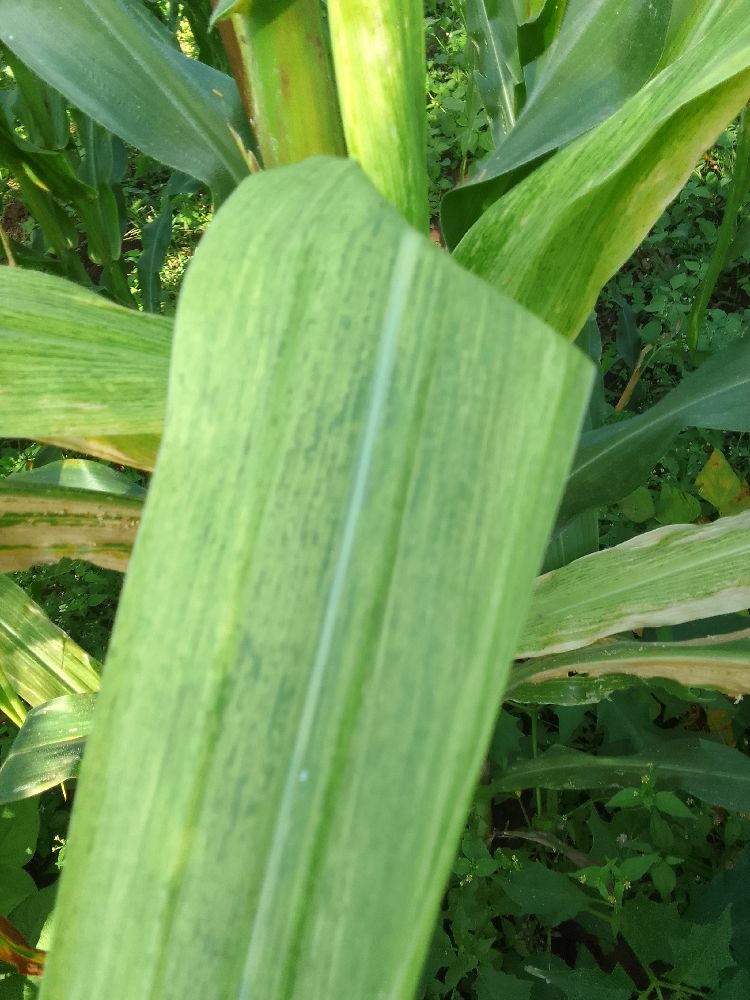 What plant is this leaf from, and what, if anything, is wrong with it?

maize, maize lethal necrosis
